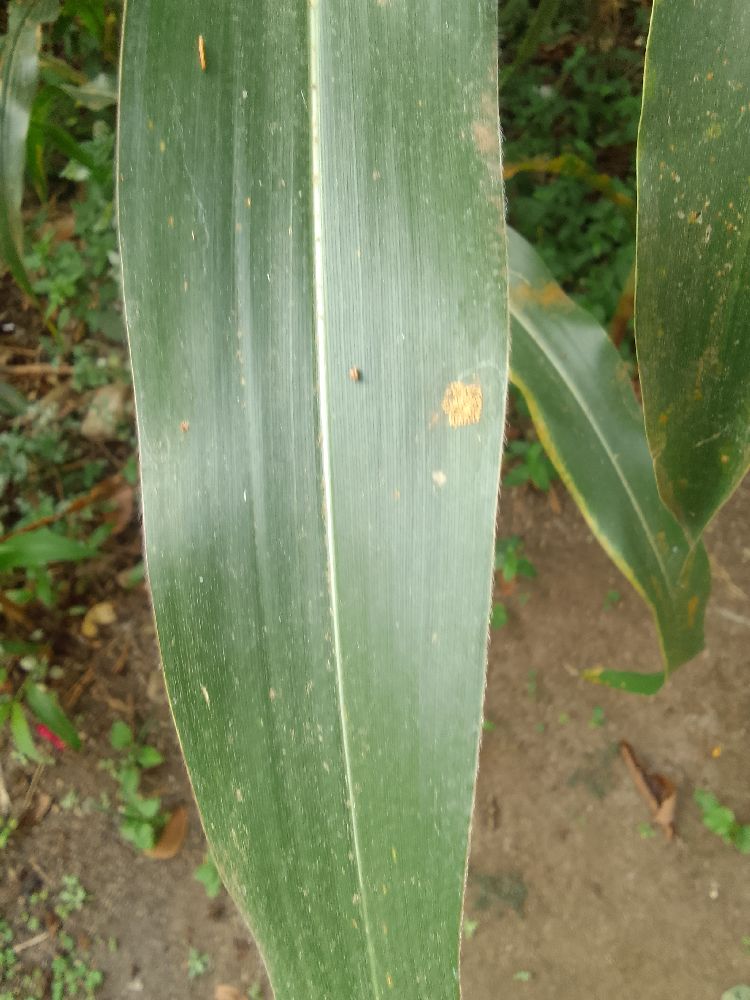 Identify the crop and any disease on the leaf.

maize, healthy
